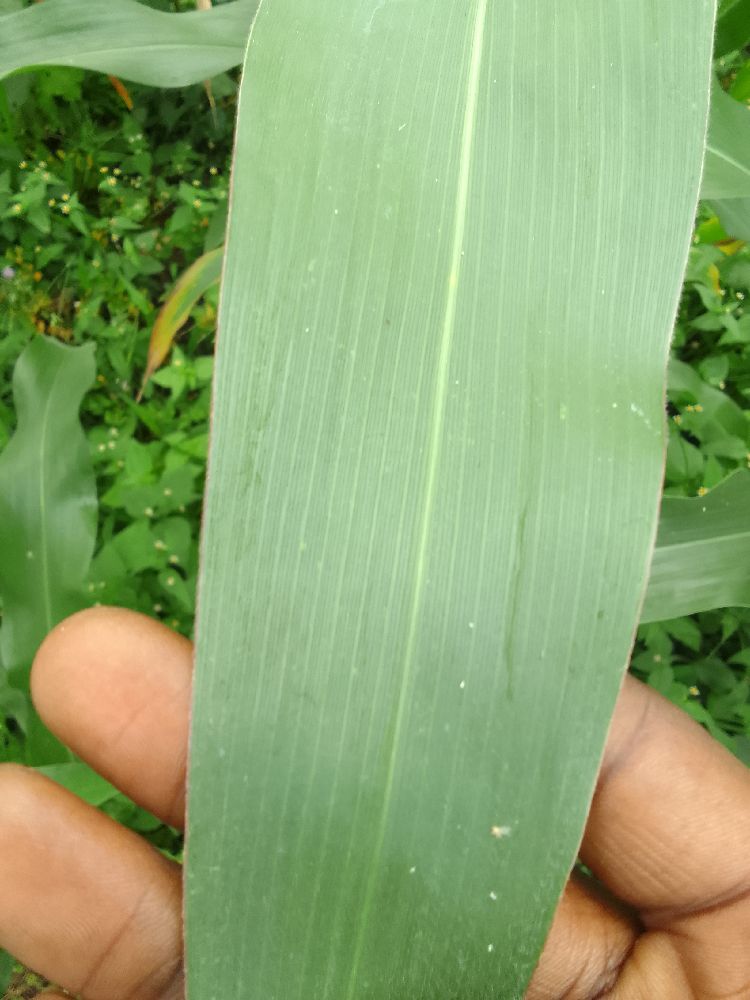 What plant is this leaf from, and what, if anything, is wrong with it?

maize, healthy
